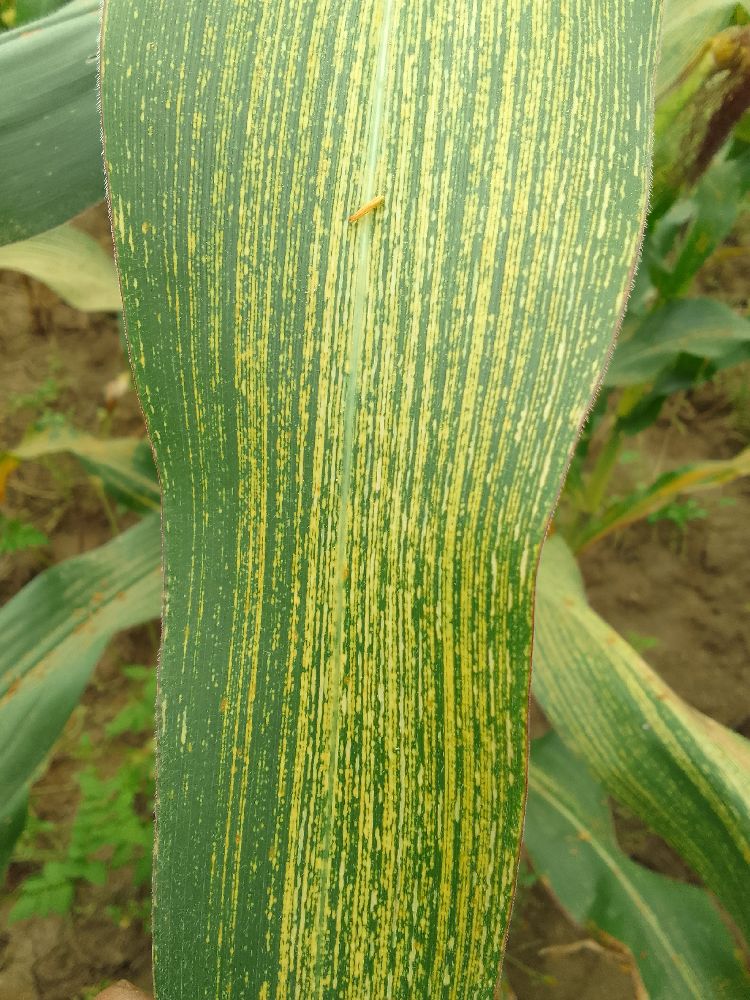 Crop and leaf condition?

maize, maize streak virus
